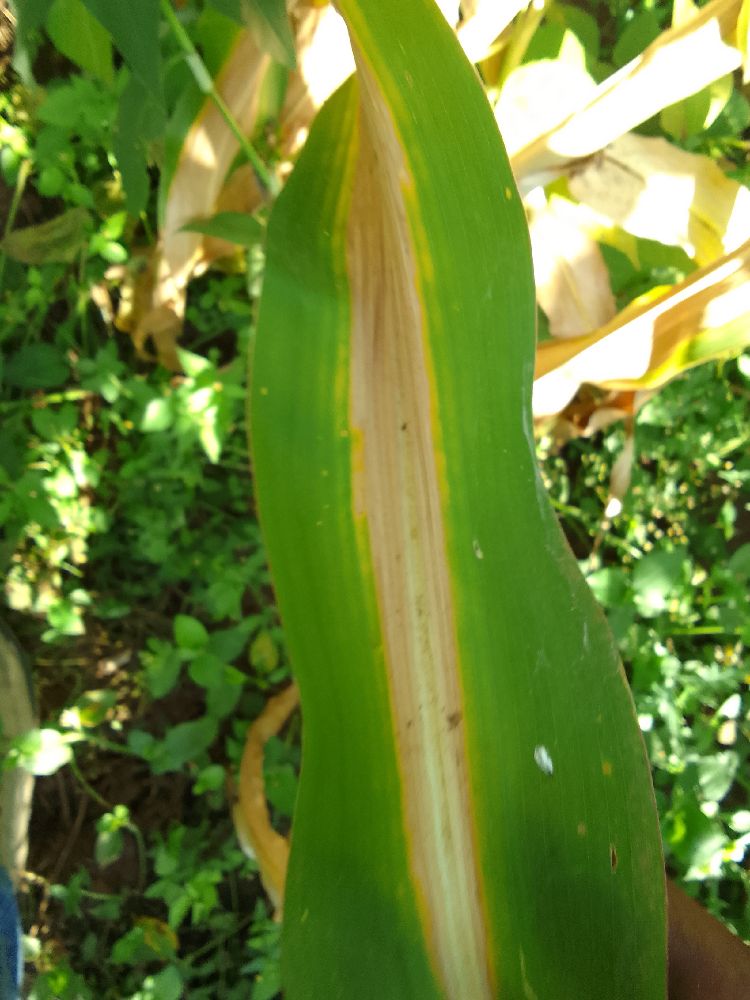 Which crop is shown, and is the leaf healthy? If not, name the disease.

maize, maize lethal necrosis
